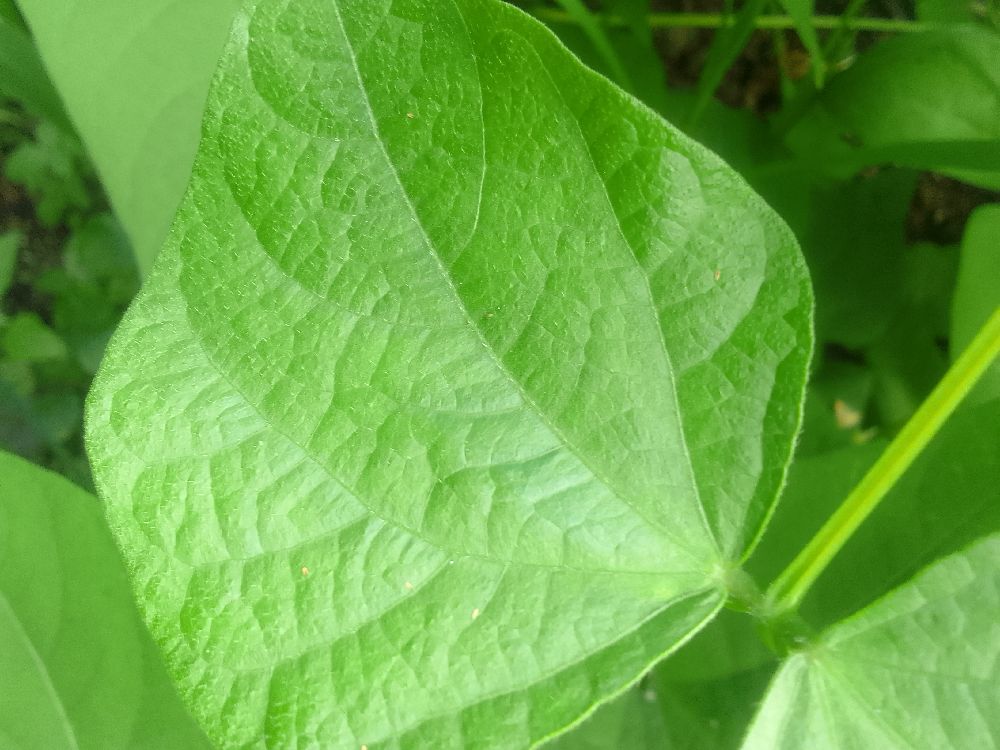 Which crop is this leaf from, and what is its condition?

common bean, healthy
